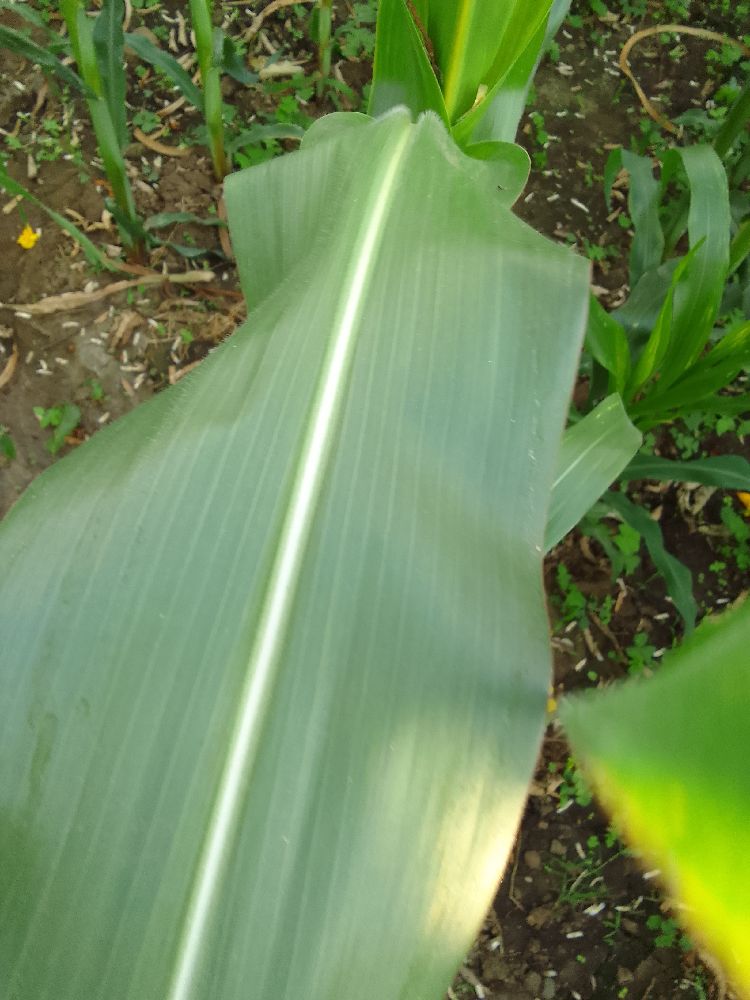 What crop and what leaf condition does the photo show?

maize, healthy
